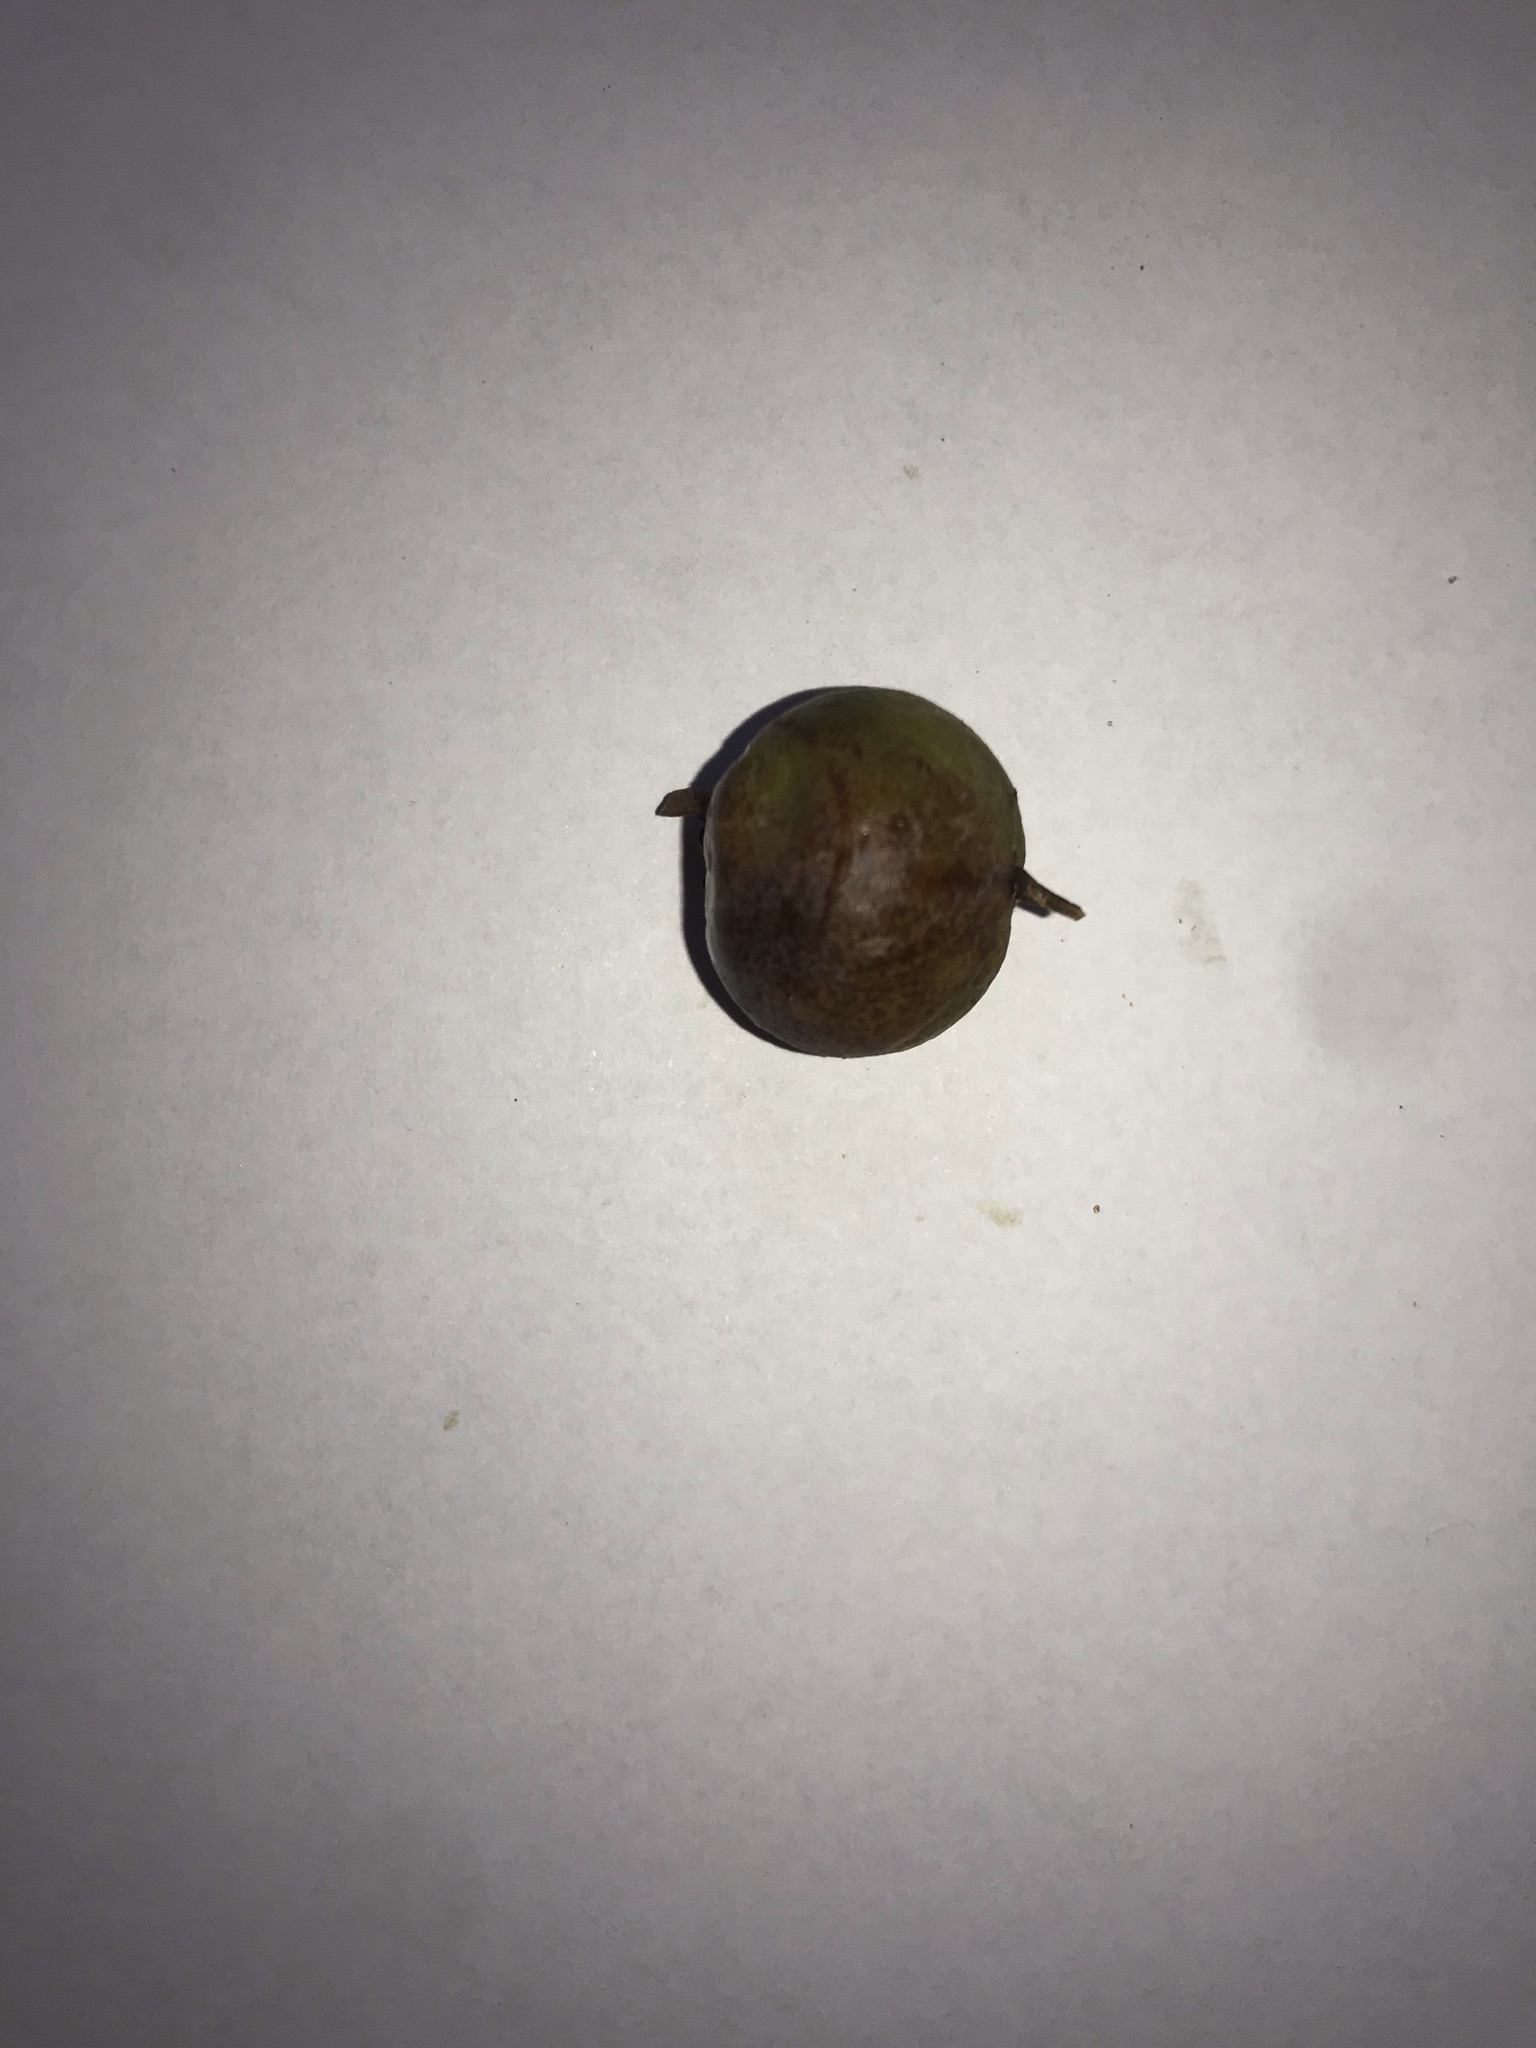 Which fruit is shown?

gabiroba
